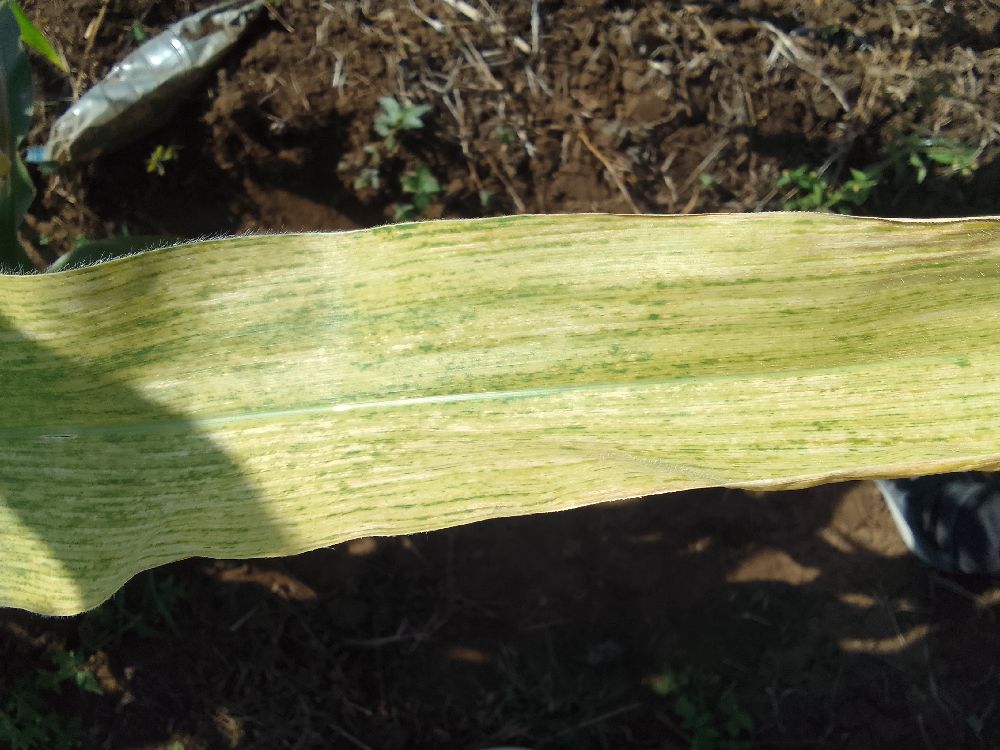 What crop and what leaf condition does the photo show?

maize, maize lethal necrosis
